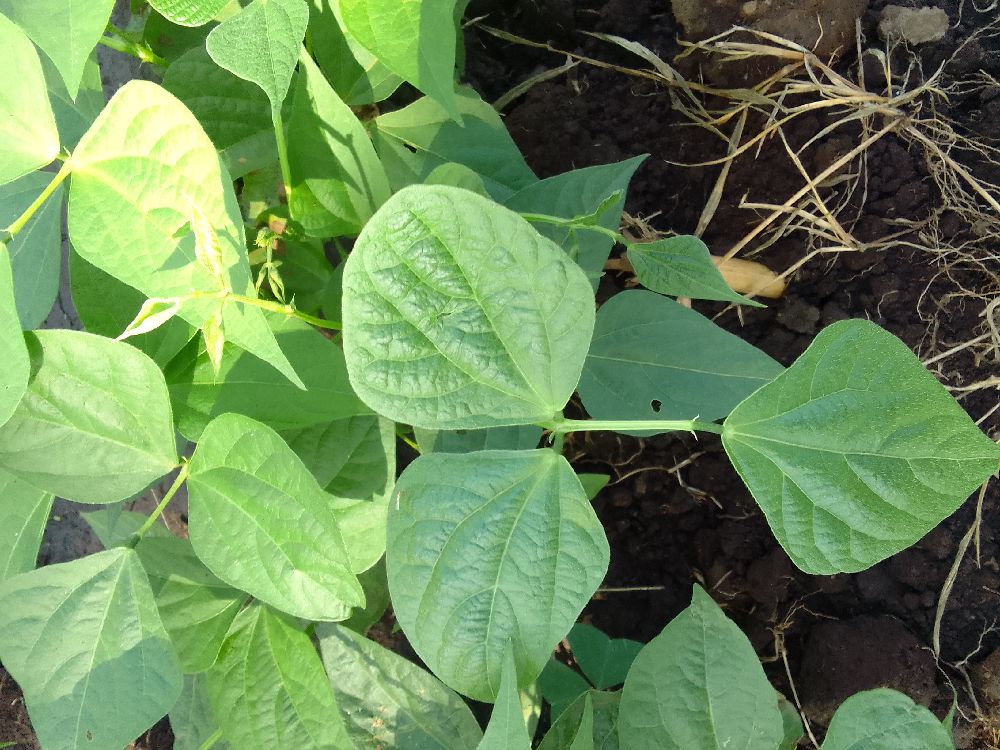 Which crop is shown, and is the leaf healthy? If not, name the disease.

common bean, healthy
